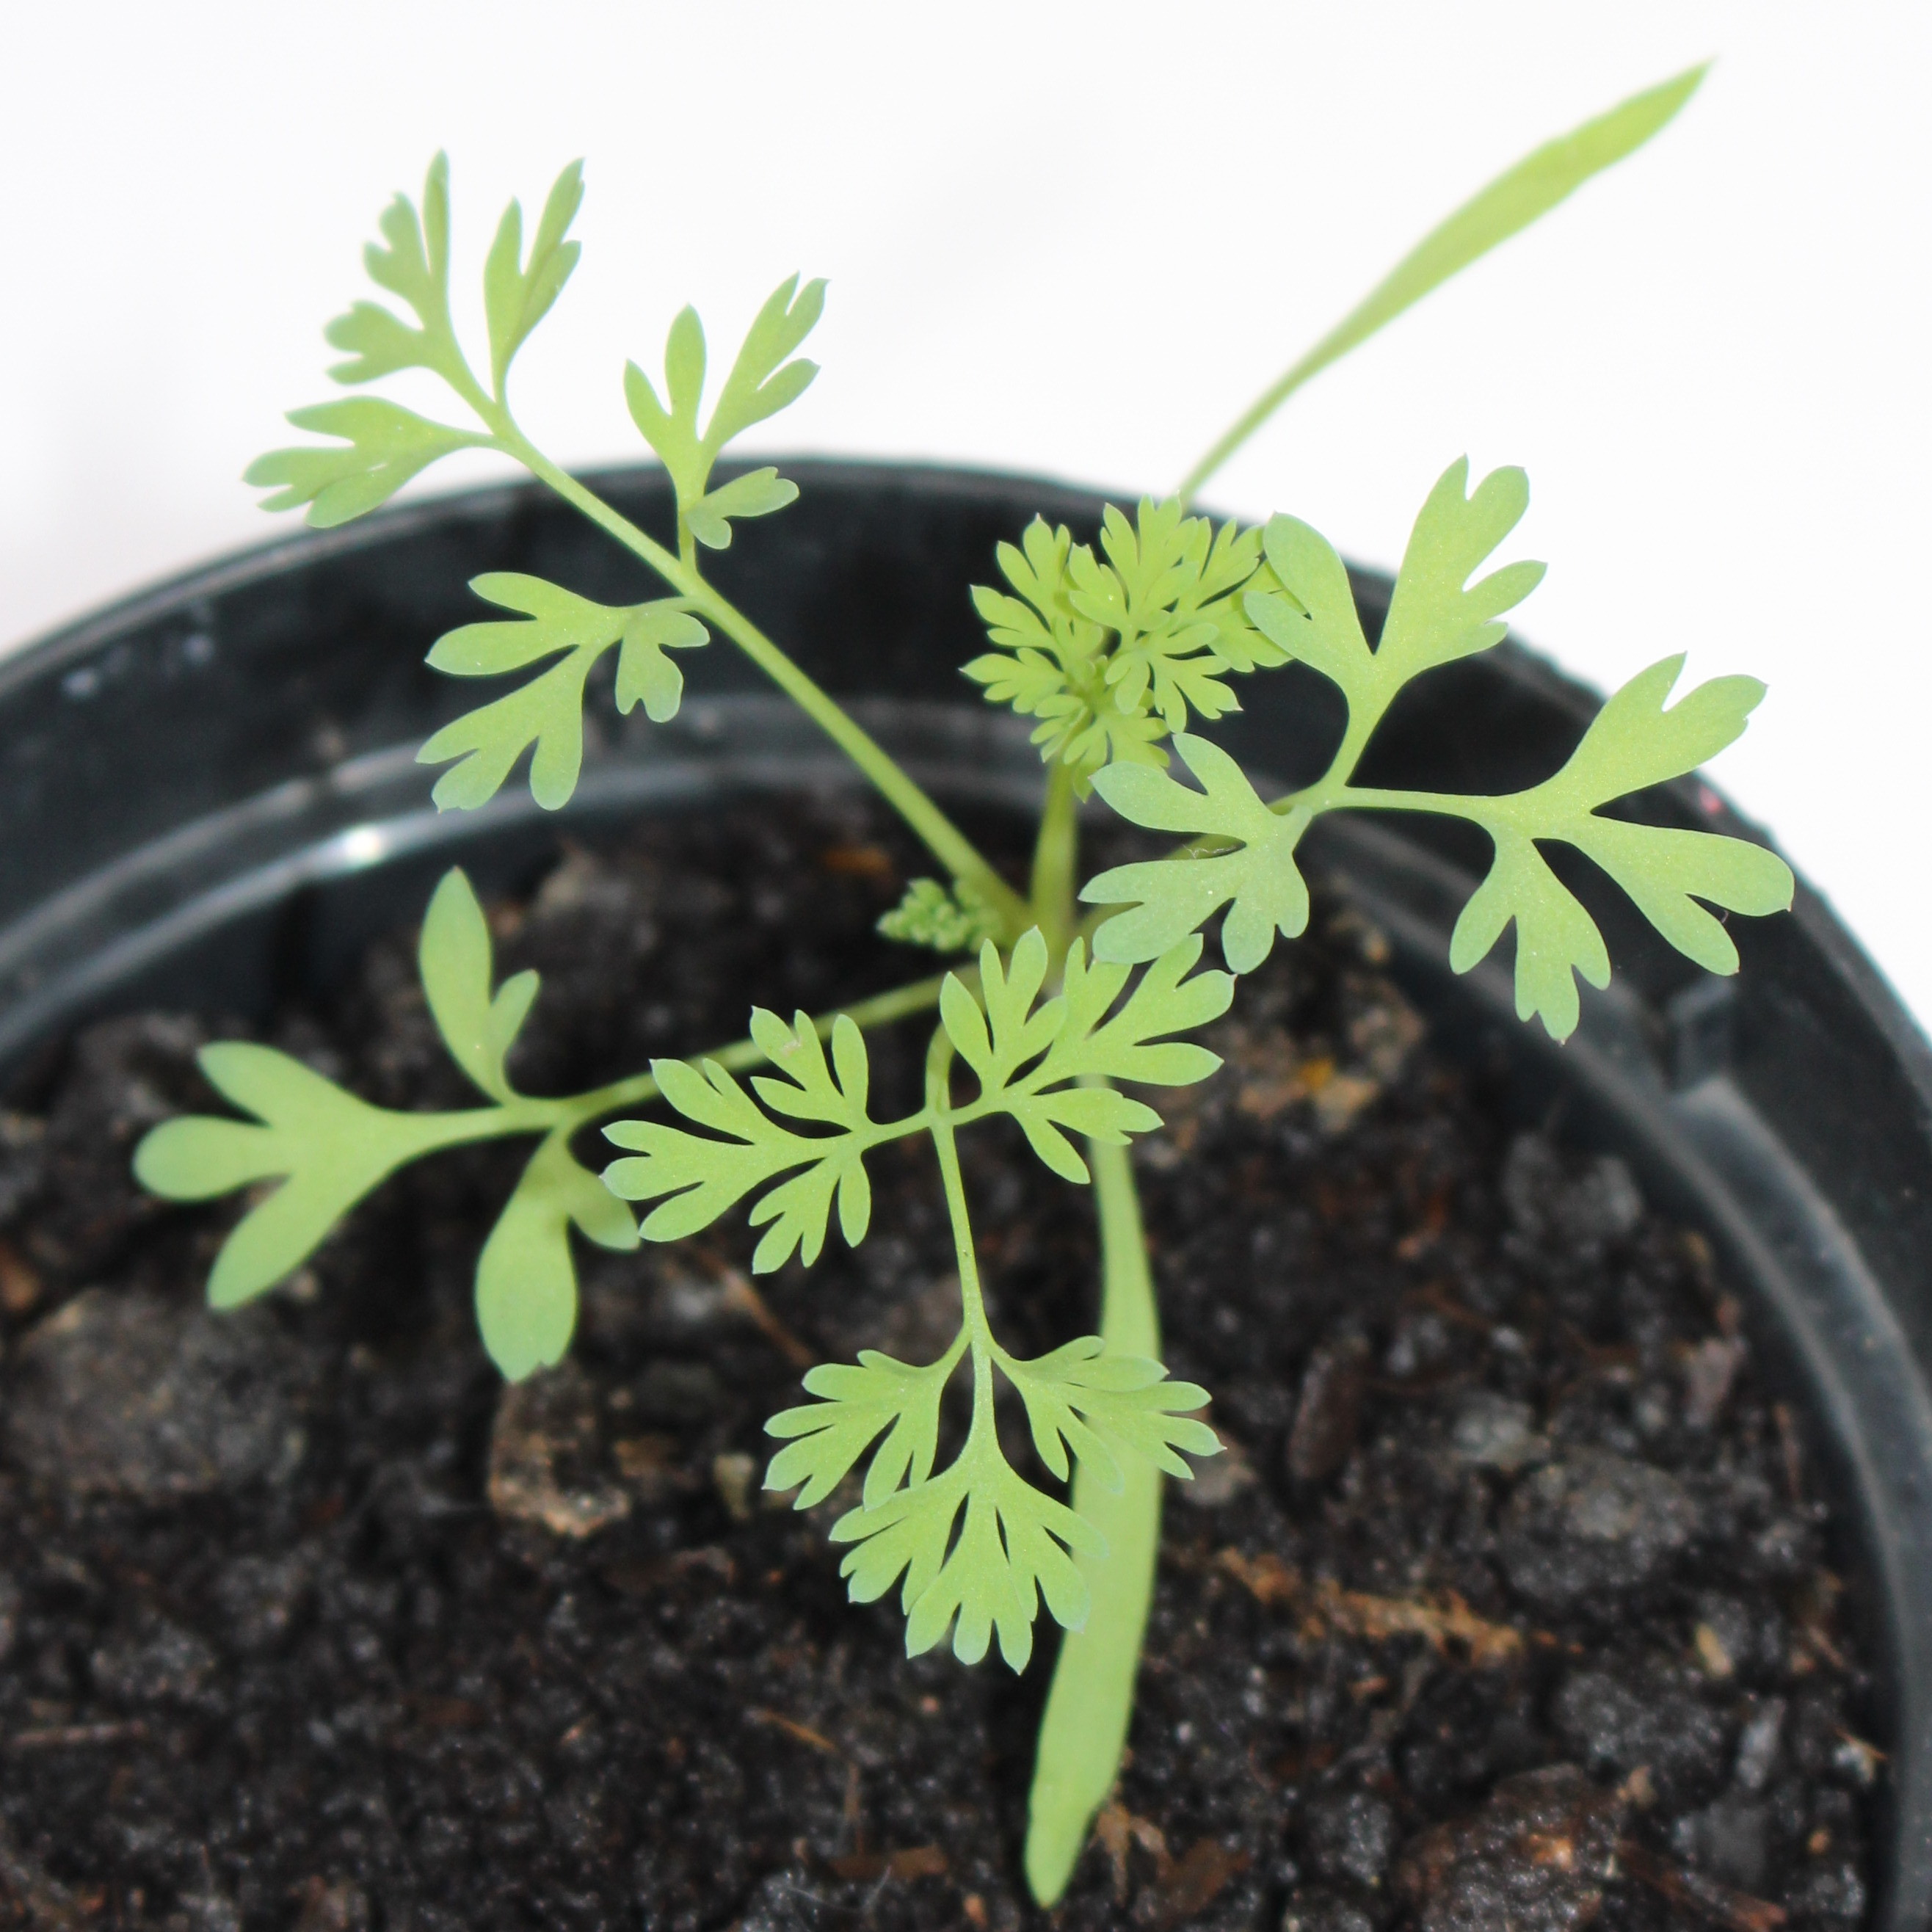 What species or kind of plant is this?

Fumaria officinalis
